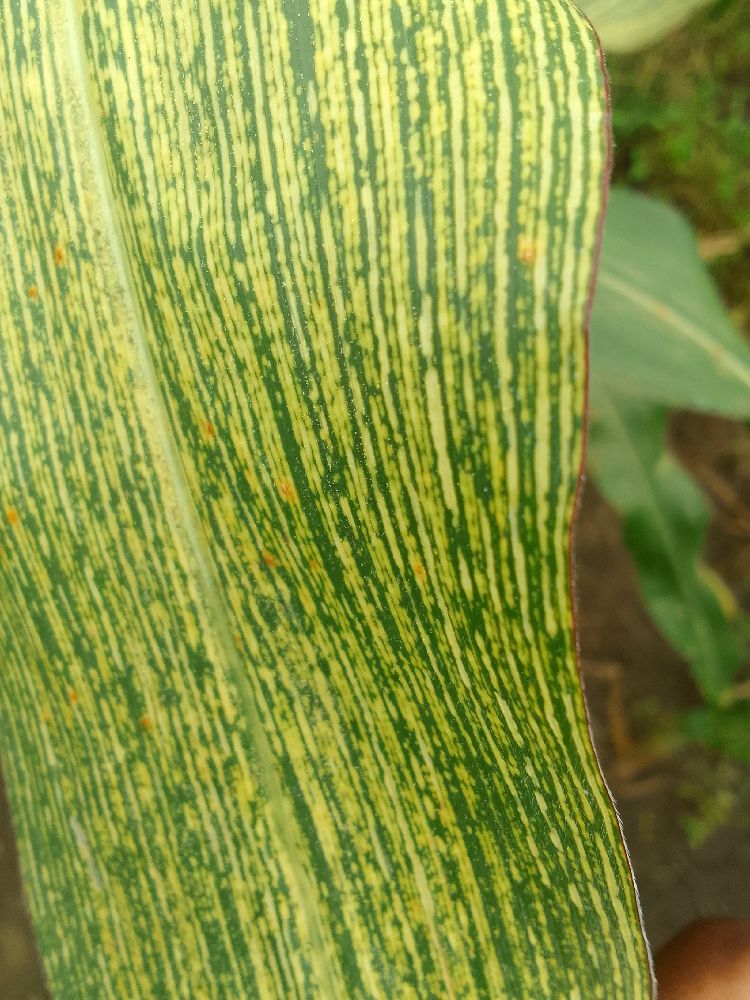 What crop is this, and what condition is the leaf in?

maize, maize streak virus
